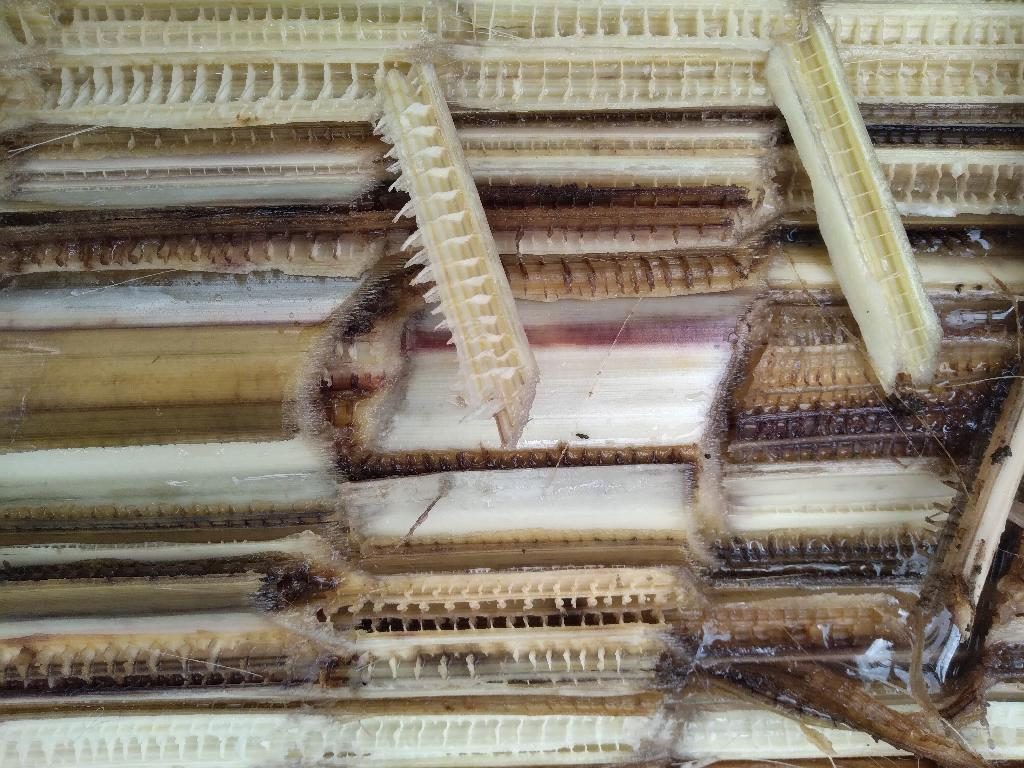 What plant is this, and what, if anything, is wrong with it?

banana, fusarium wilt race 1
